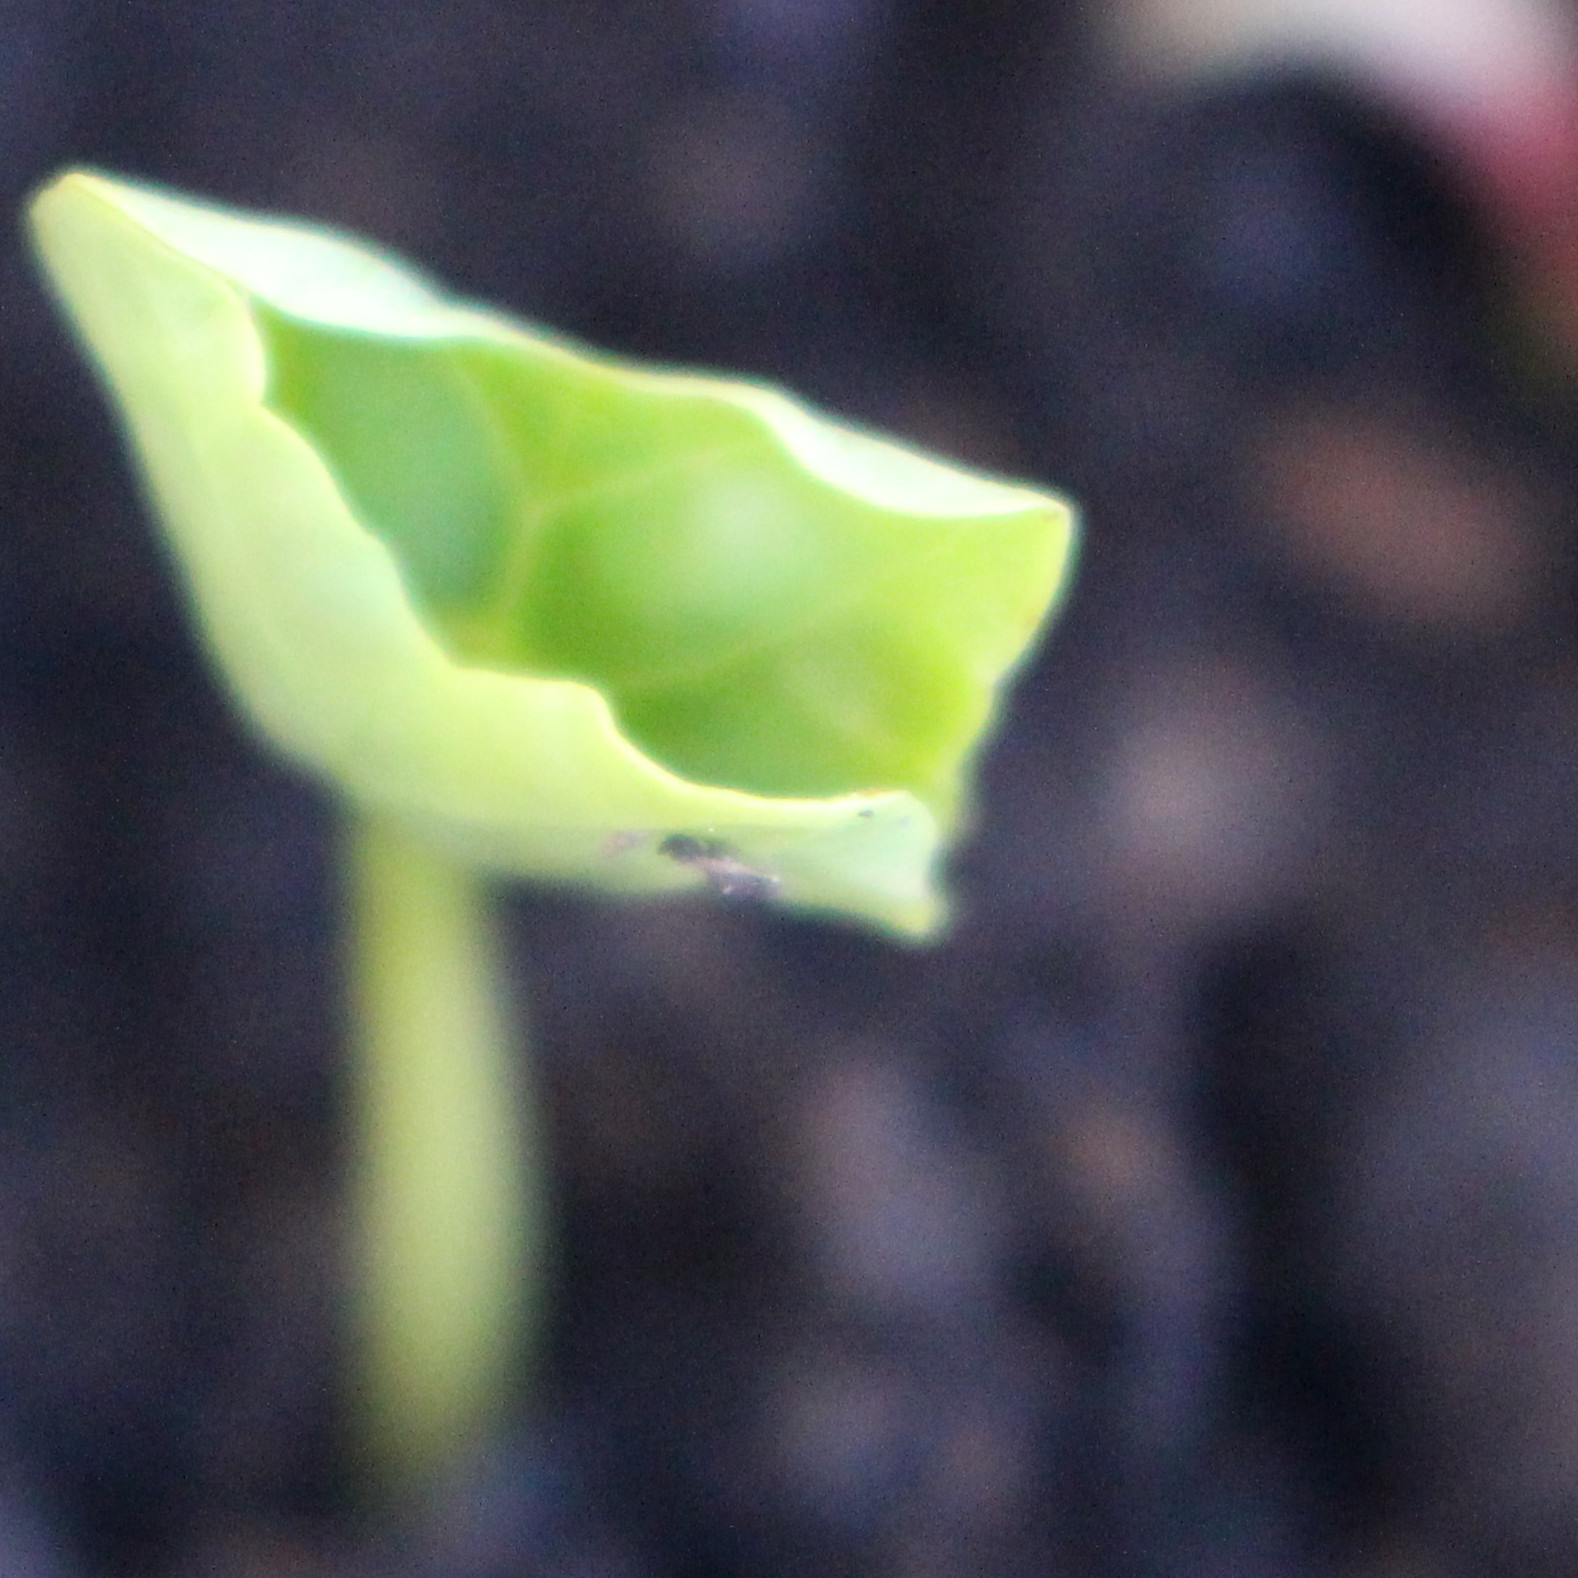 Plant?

Convolvulus arvensis
